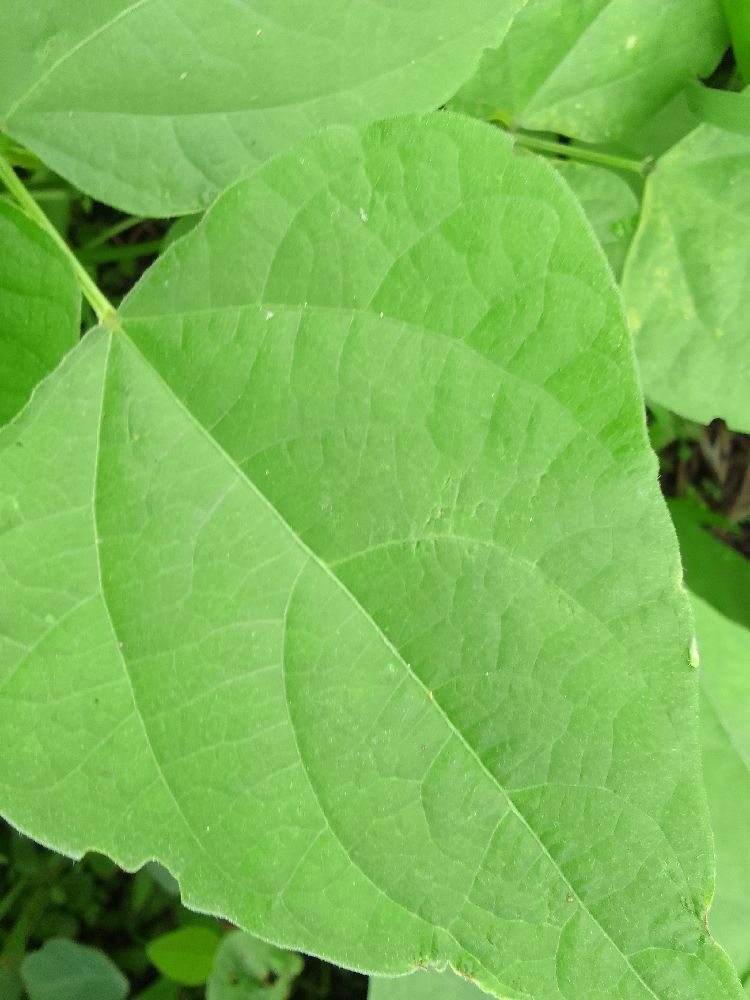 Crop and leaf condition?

common bean, healthy
